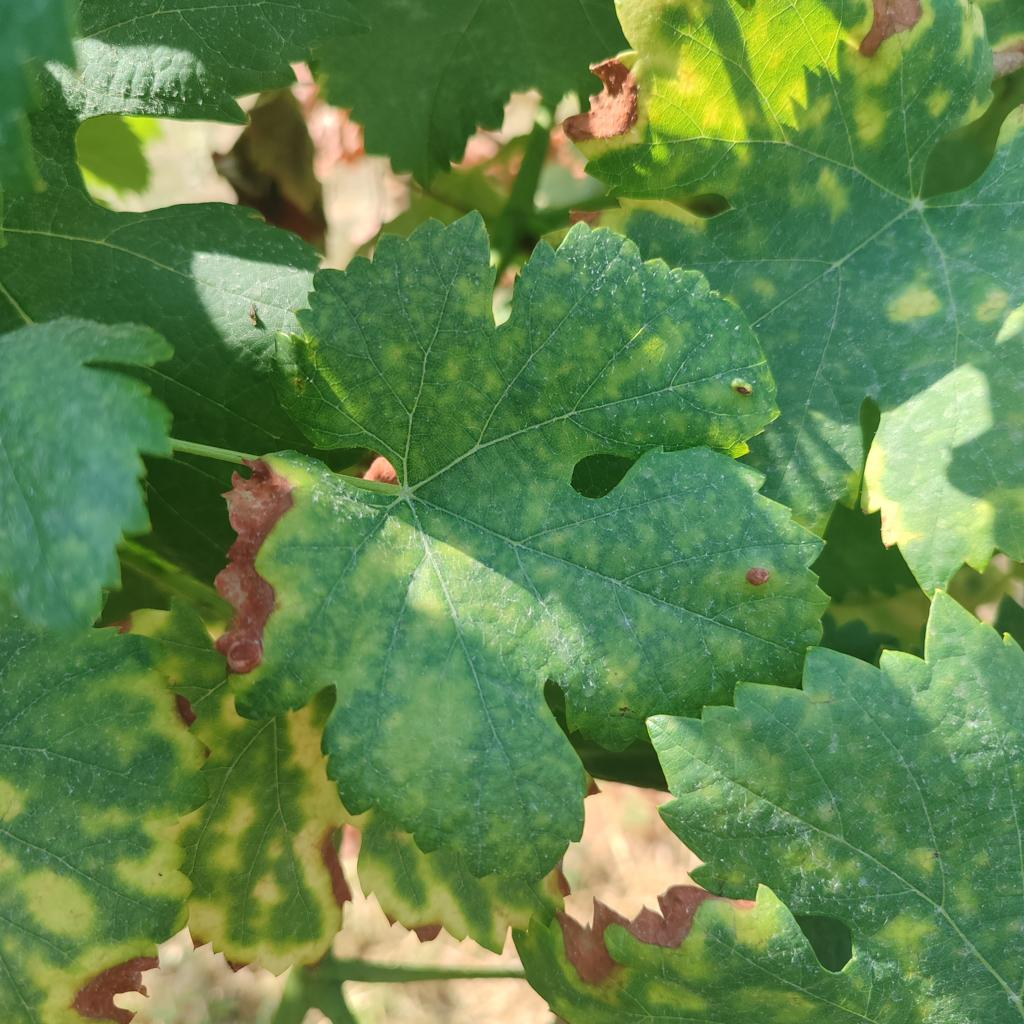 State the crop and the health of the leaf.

grapevine, esca complex
